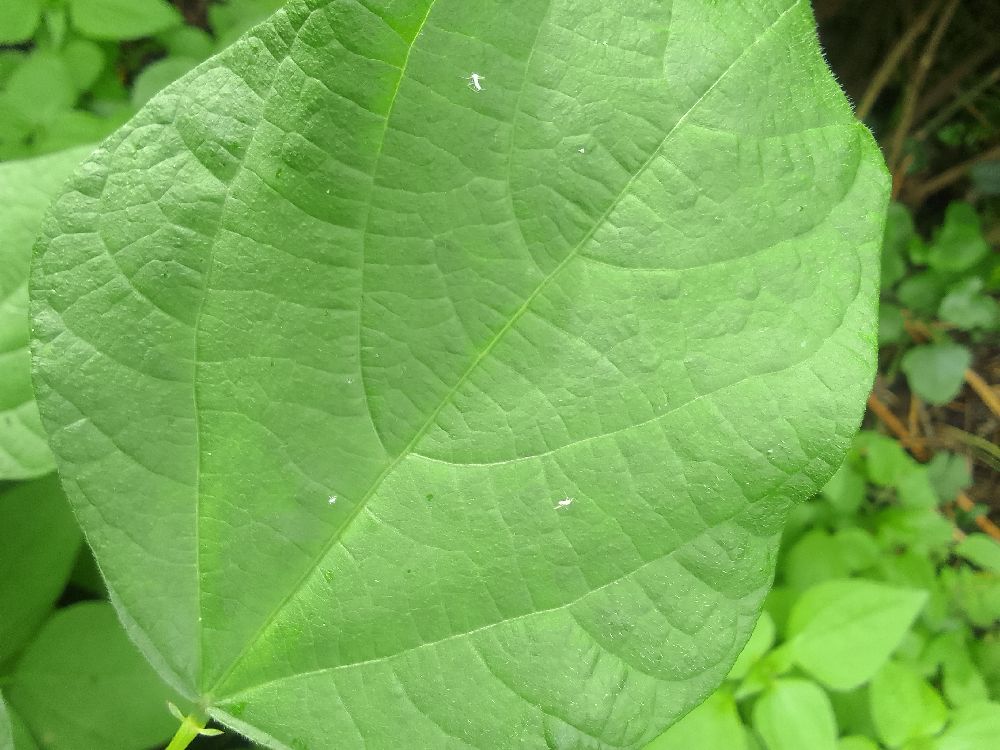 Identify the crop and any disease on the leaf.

common bean, healthy
